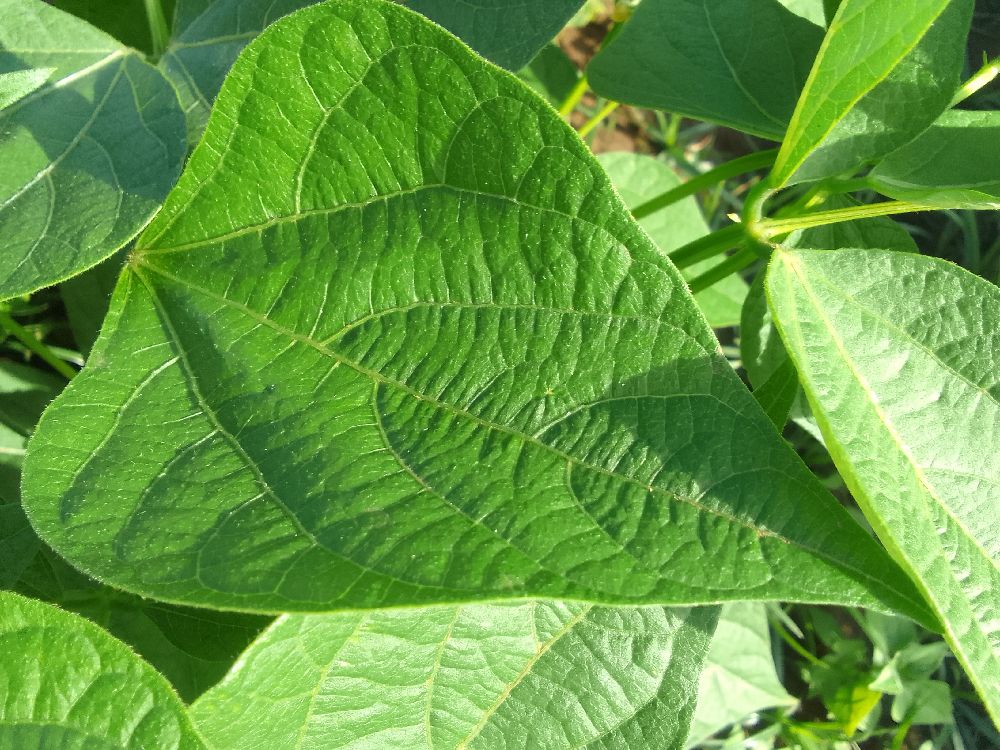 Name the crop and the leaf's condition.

common bean, healthy
